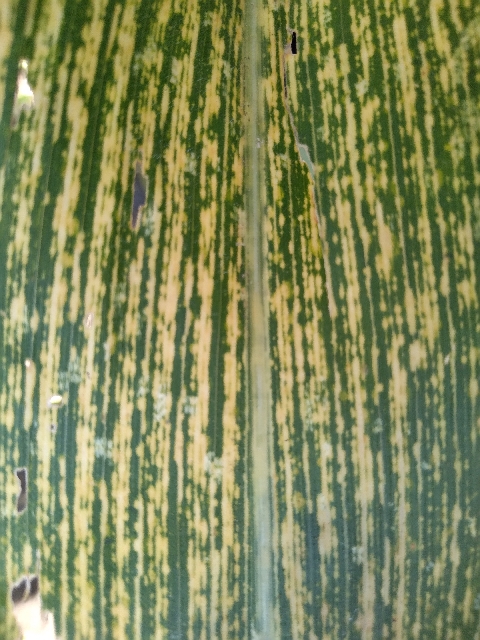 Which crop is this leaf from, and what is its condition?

maize, maize streak virus
